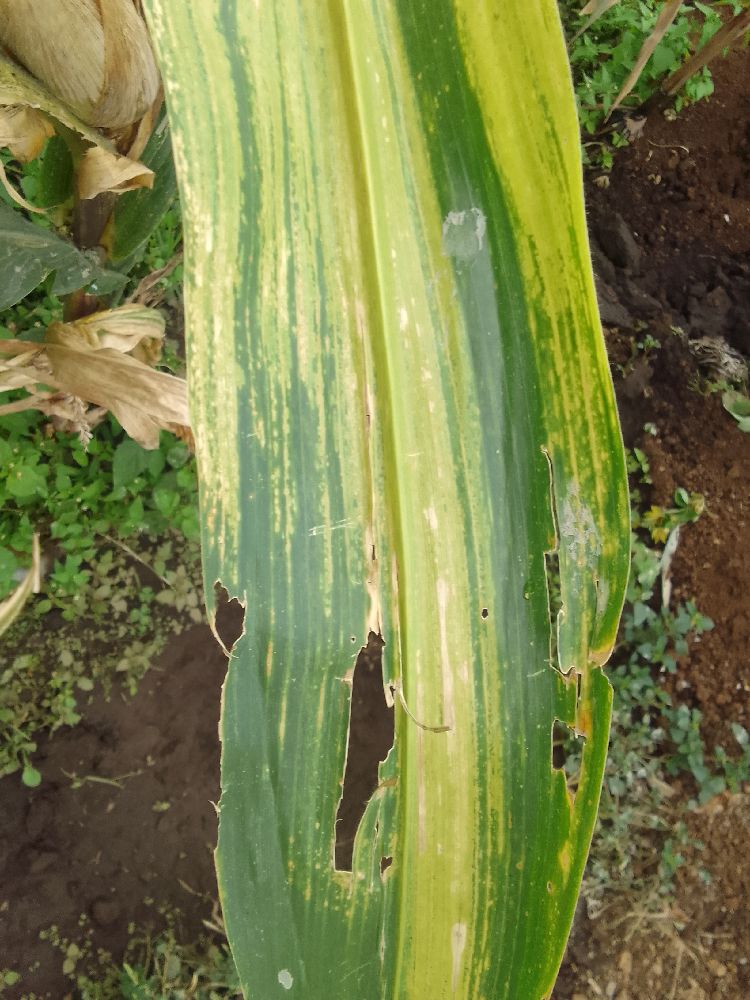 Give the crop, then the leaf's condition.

maize, maize lethal necrosis
